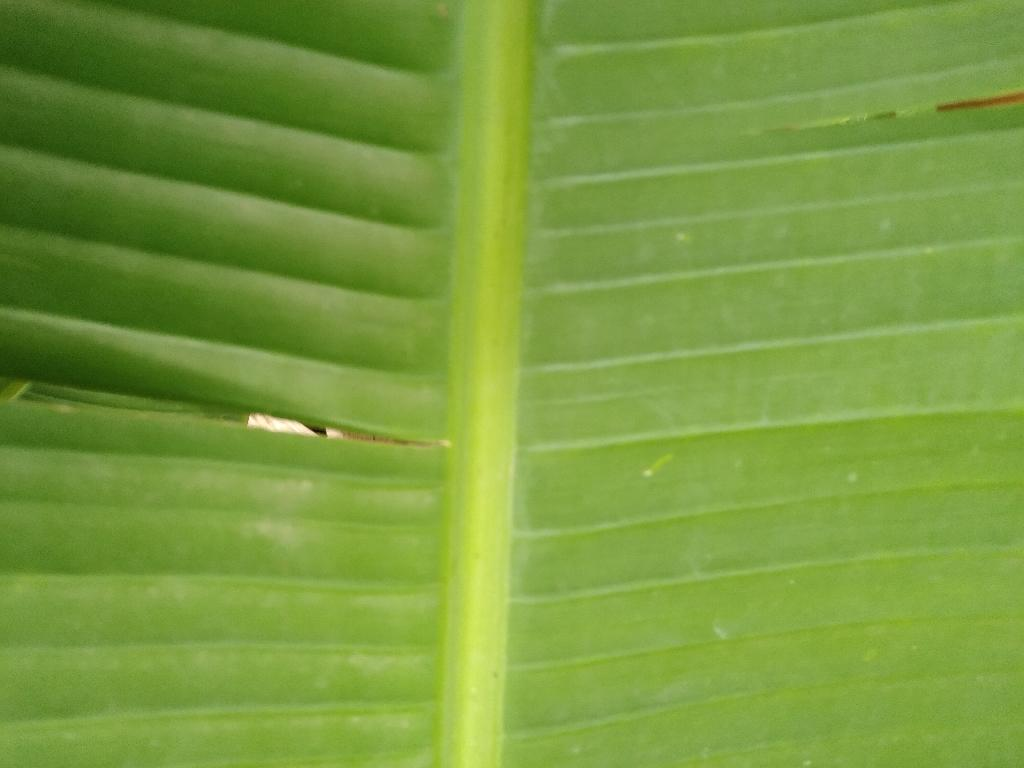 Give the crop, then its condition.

banana, healthy
